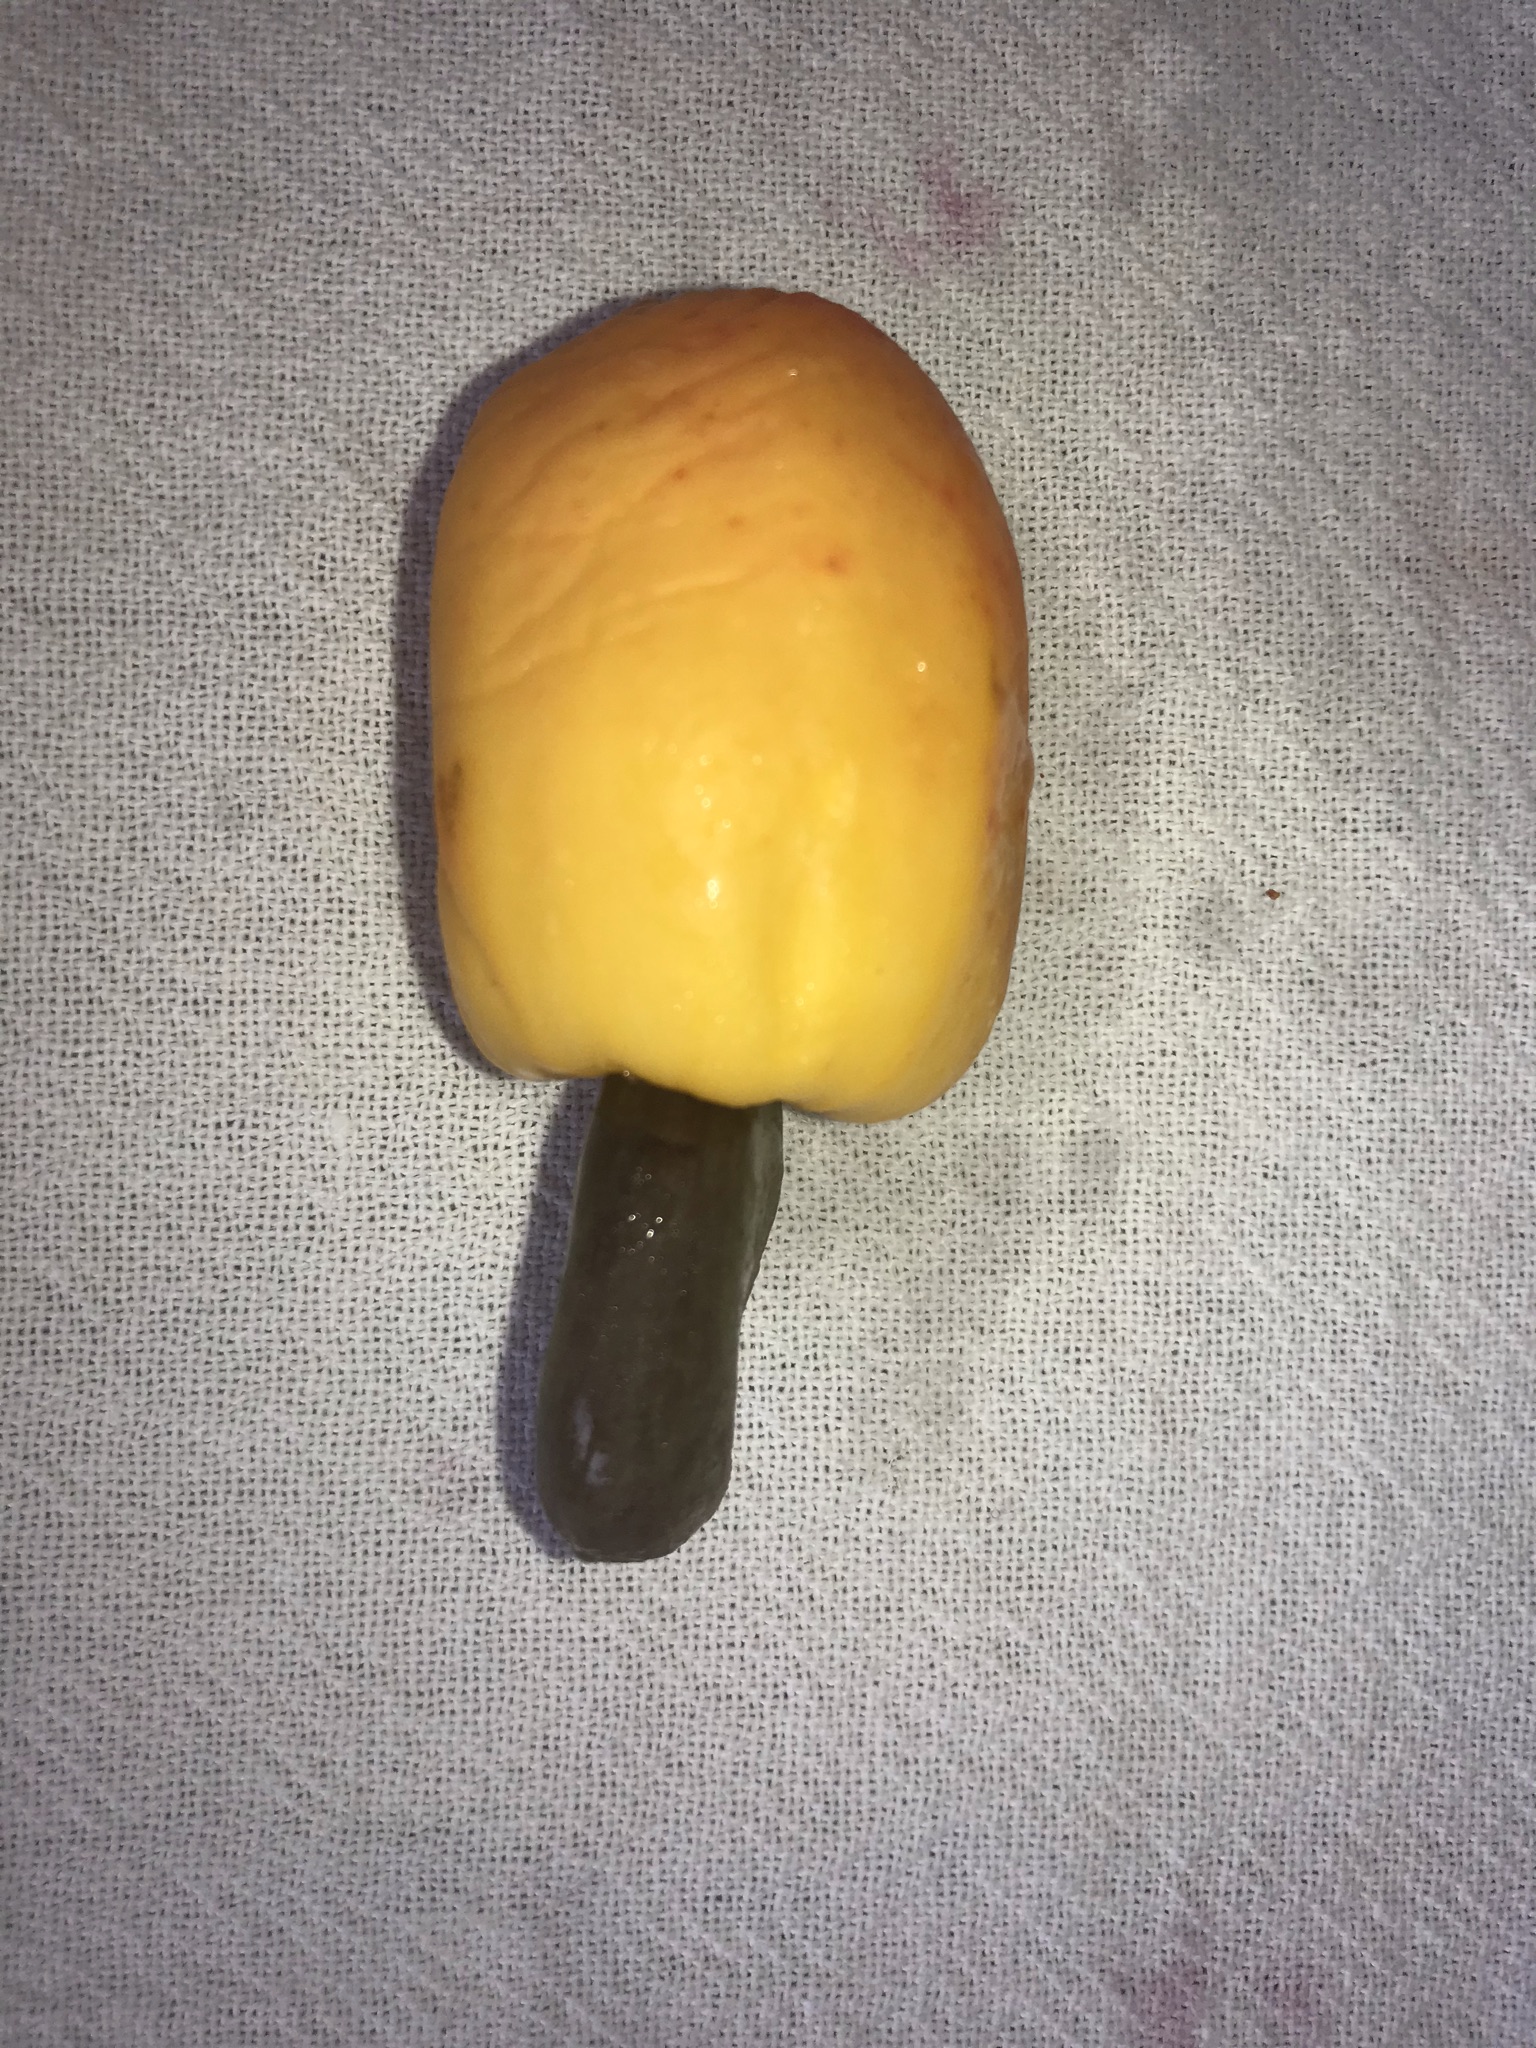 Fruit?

caju amarelo
